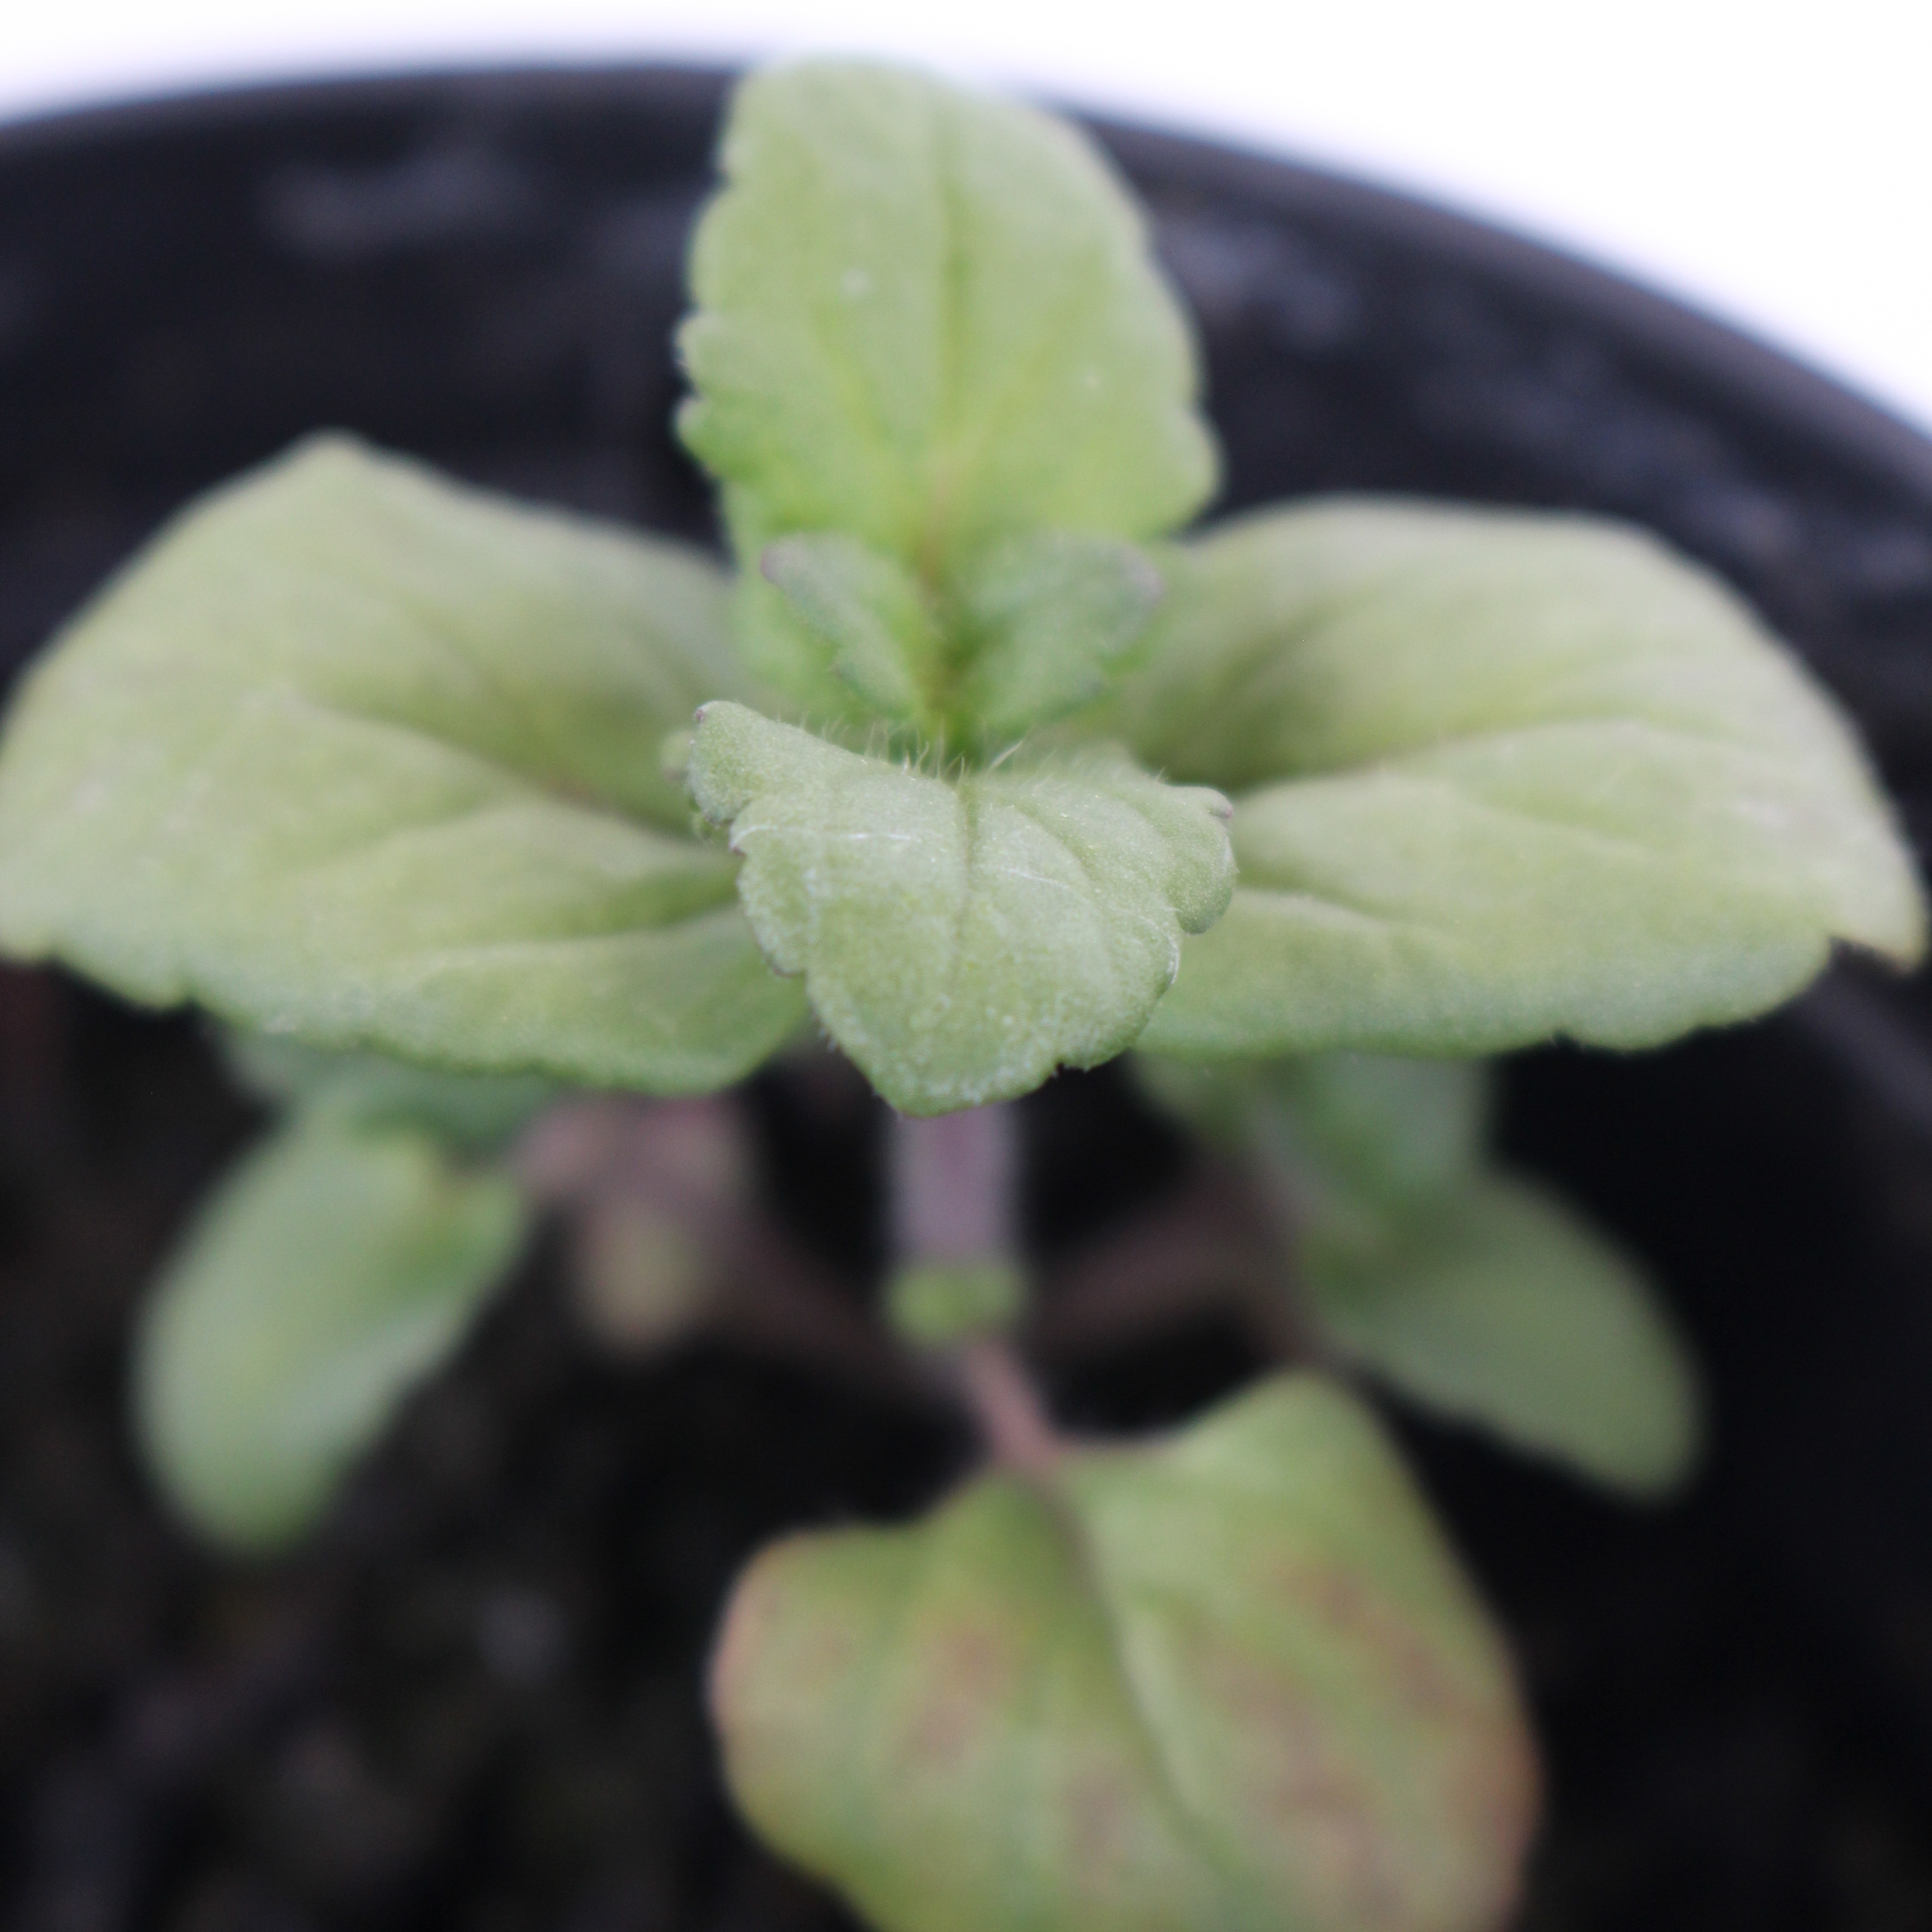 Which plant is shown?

Veronica persica
